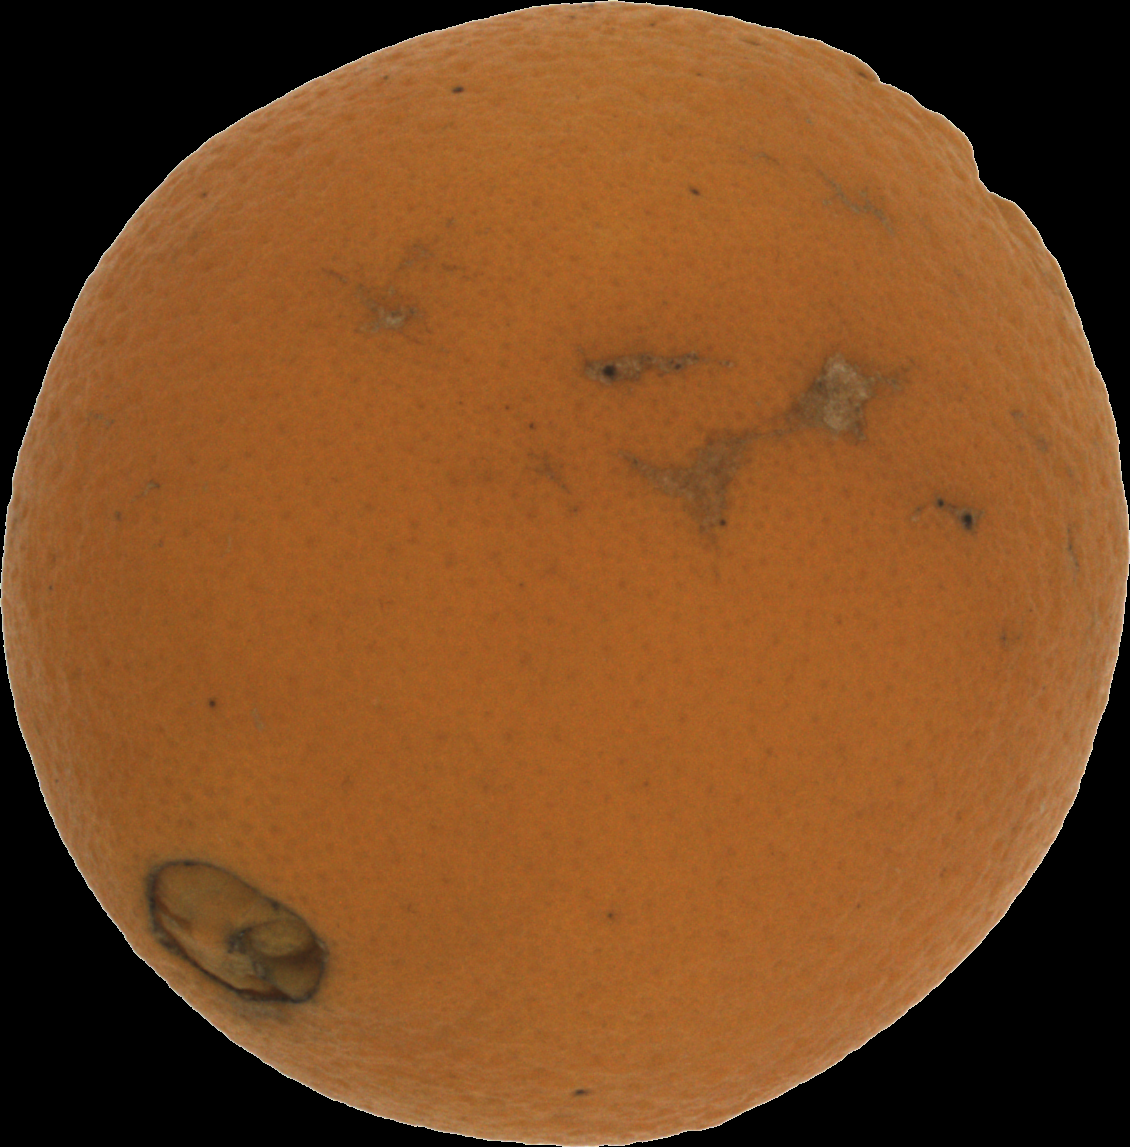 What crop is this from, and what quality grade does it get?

orange, bad
